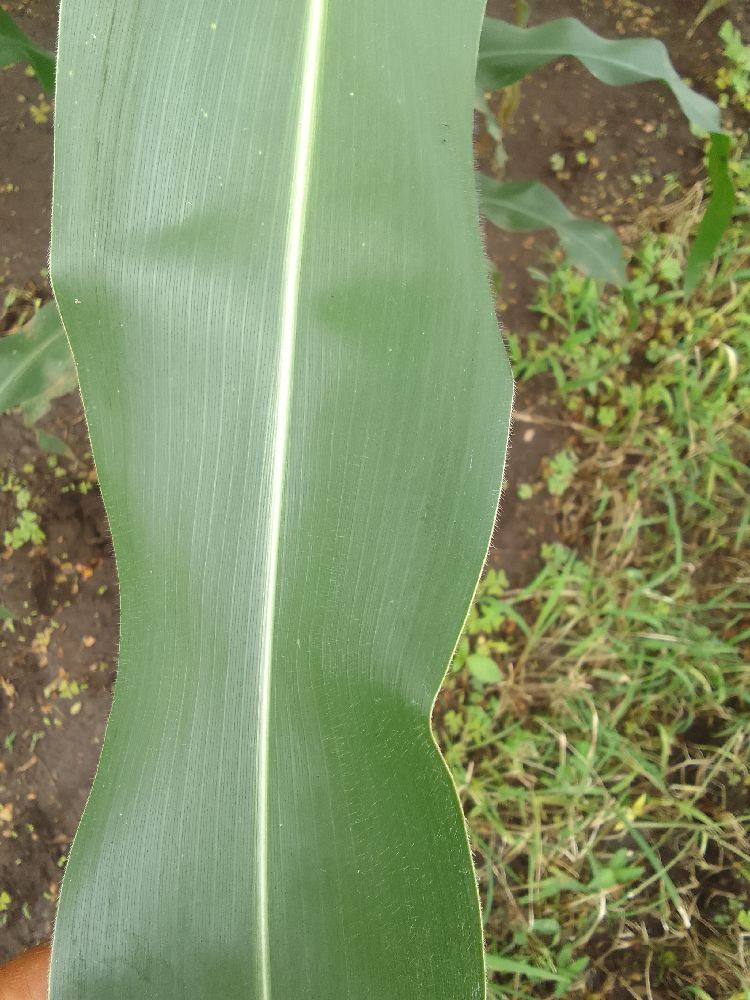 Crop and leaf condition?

maize, healthy
